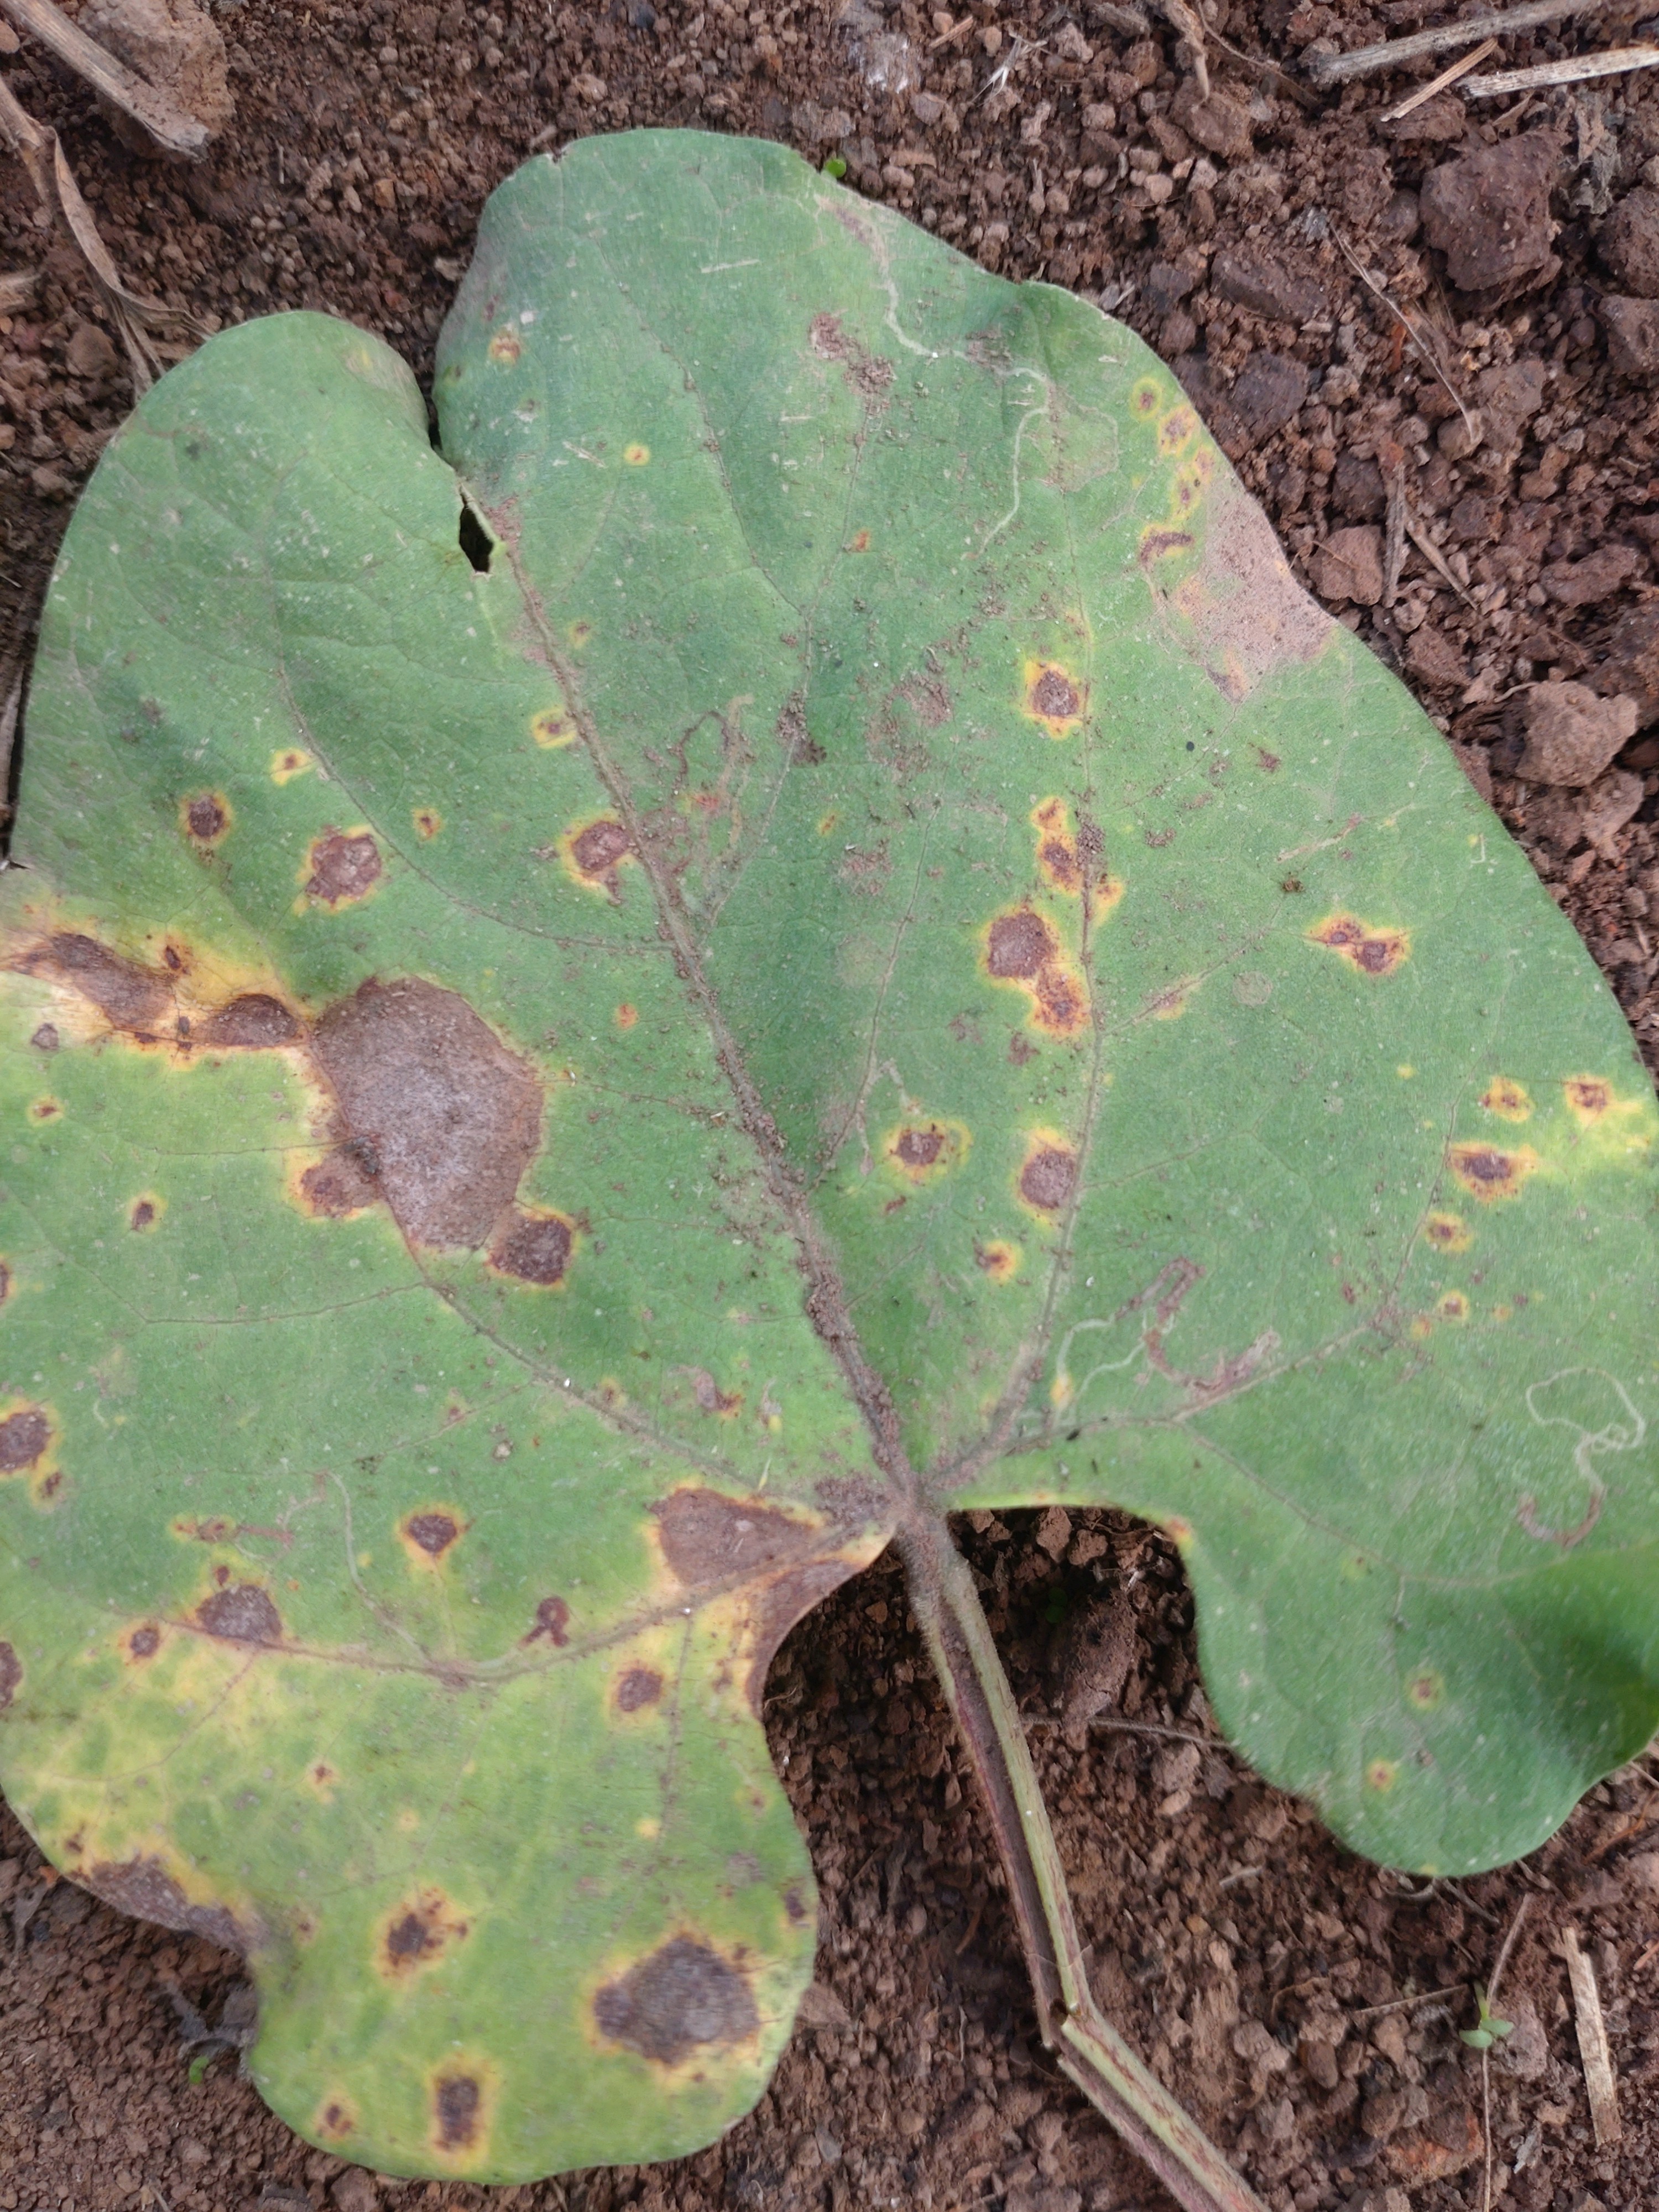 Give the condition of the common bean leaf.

rust
